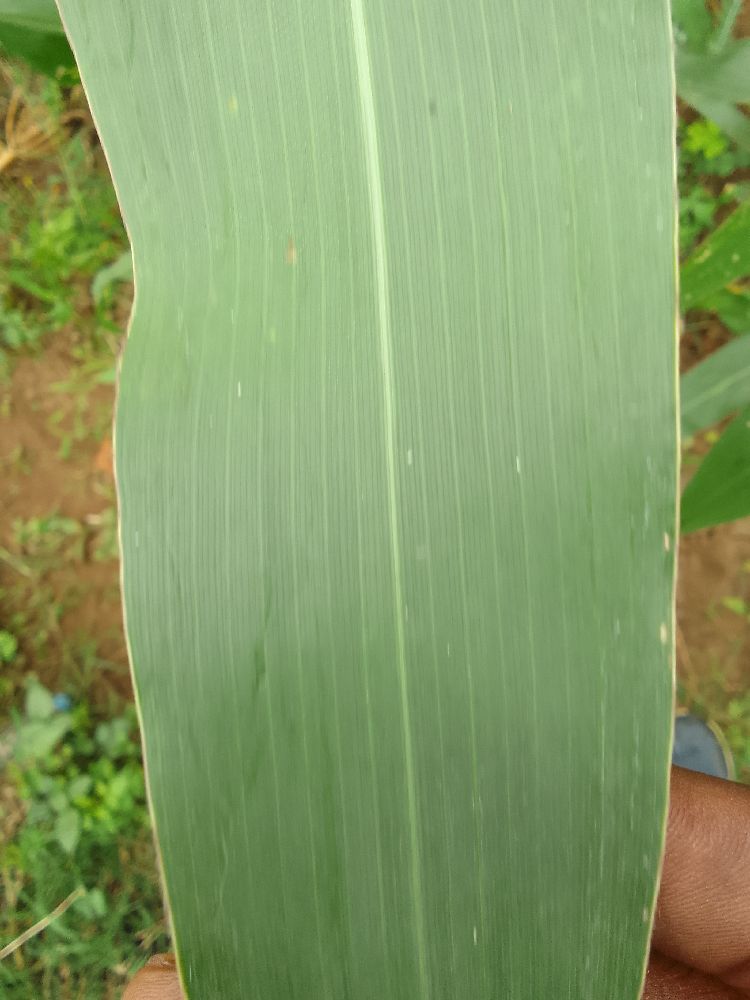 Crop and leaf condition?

maize, healthy
